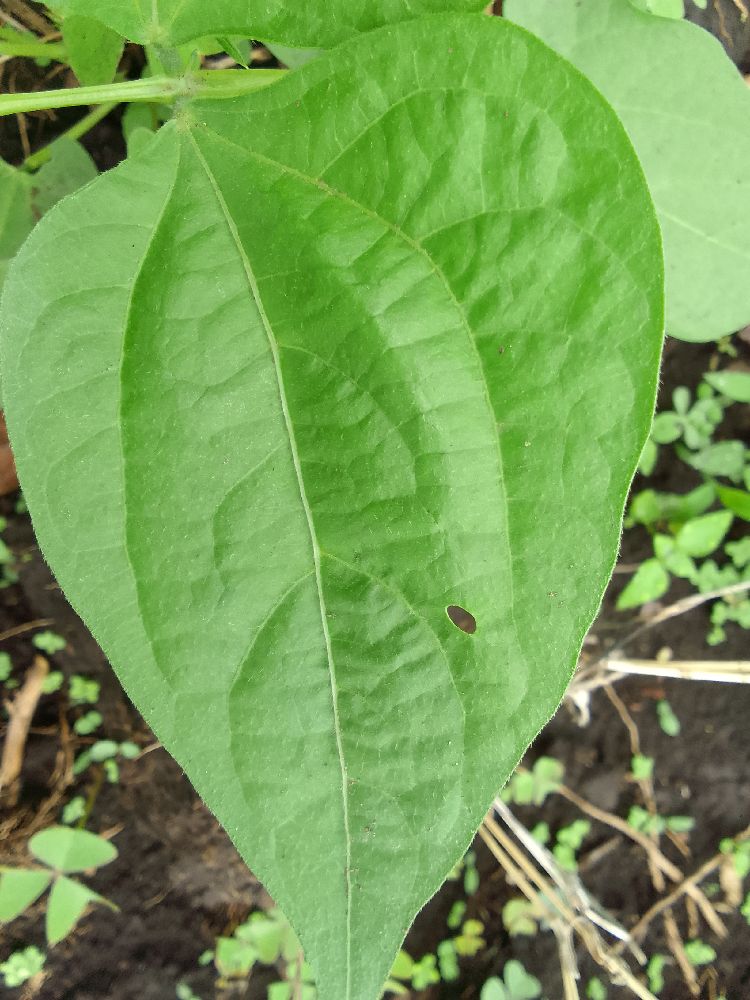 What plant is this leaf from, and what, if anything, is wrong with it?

common bean, healthy
